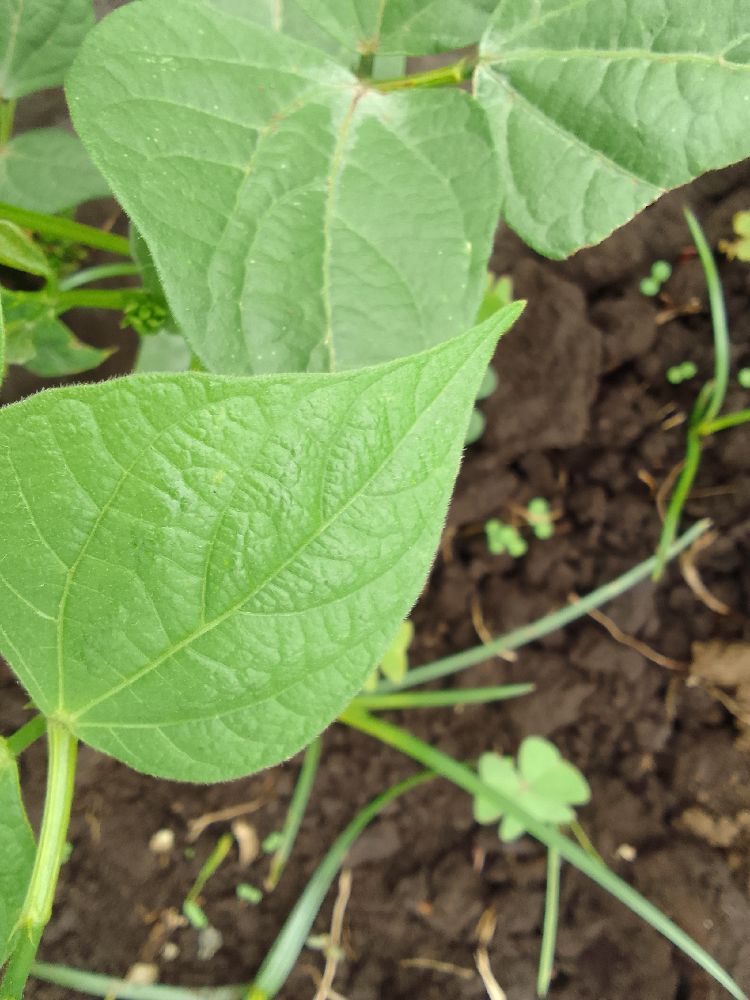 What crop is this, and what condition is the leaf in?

common bean, healthy
